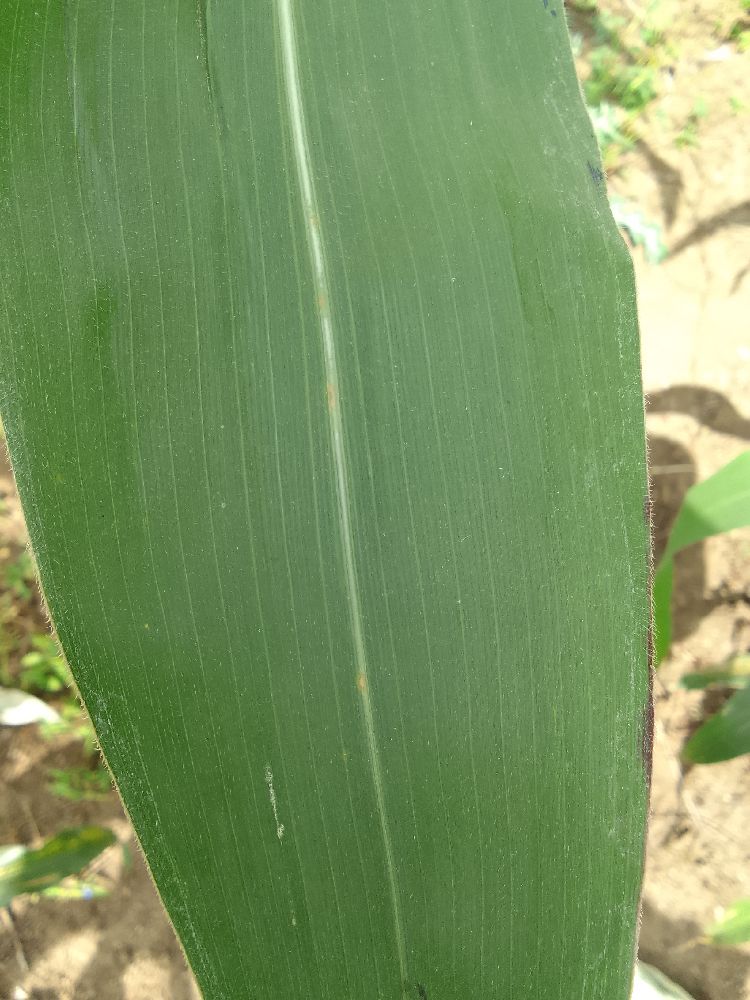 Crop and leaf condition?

maize, healthy
